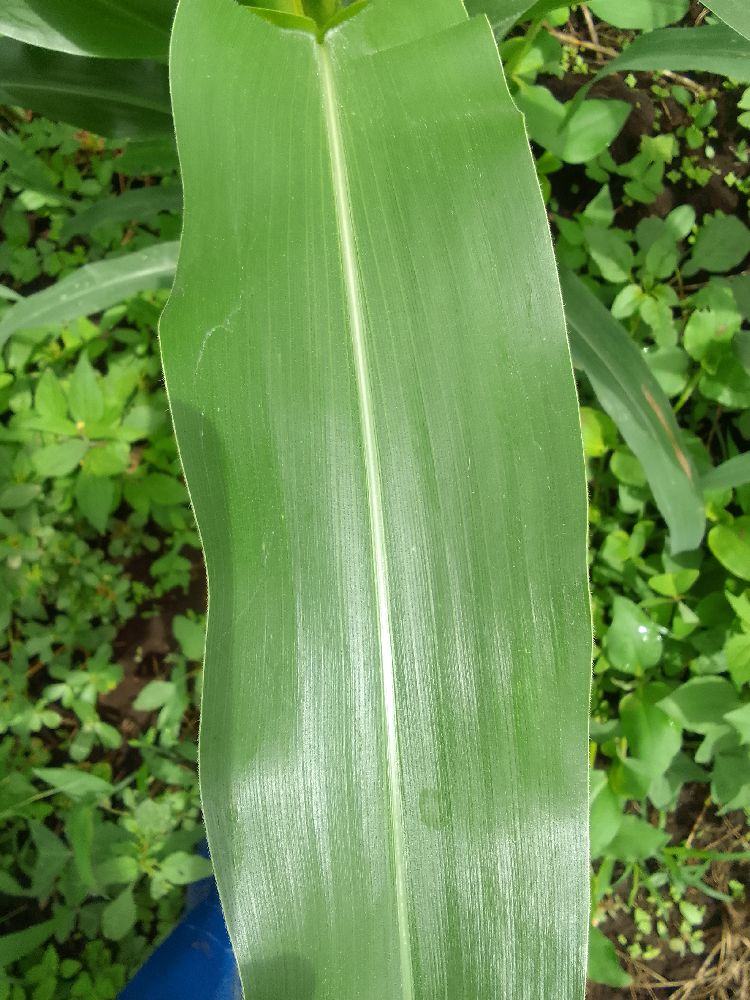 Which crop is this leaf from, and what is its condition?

maize, healthy
